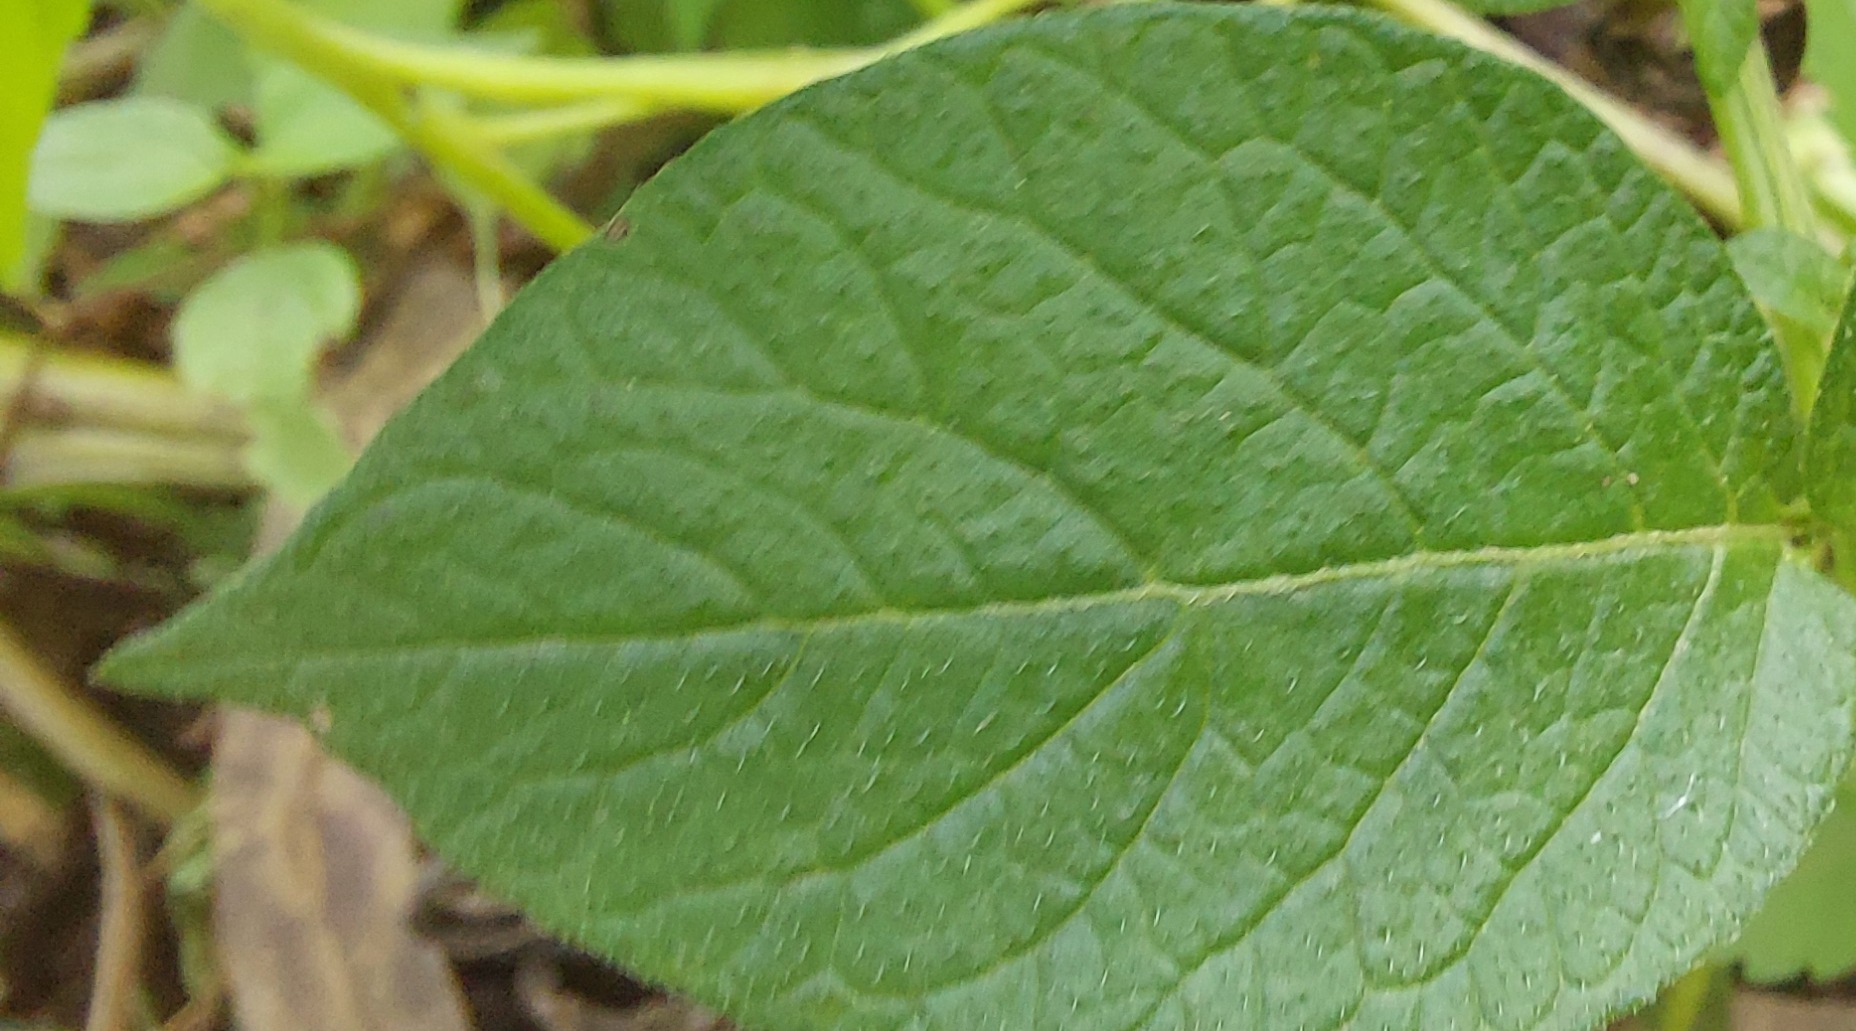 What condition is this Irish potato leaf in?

healthy
